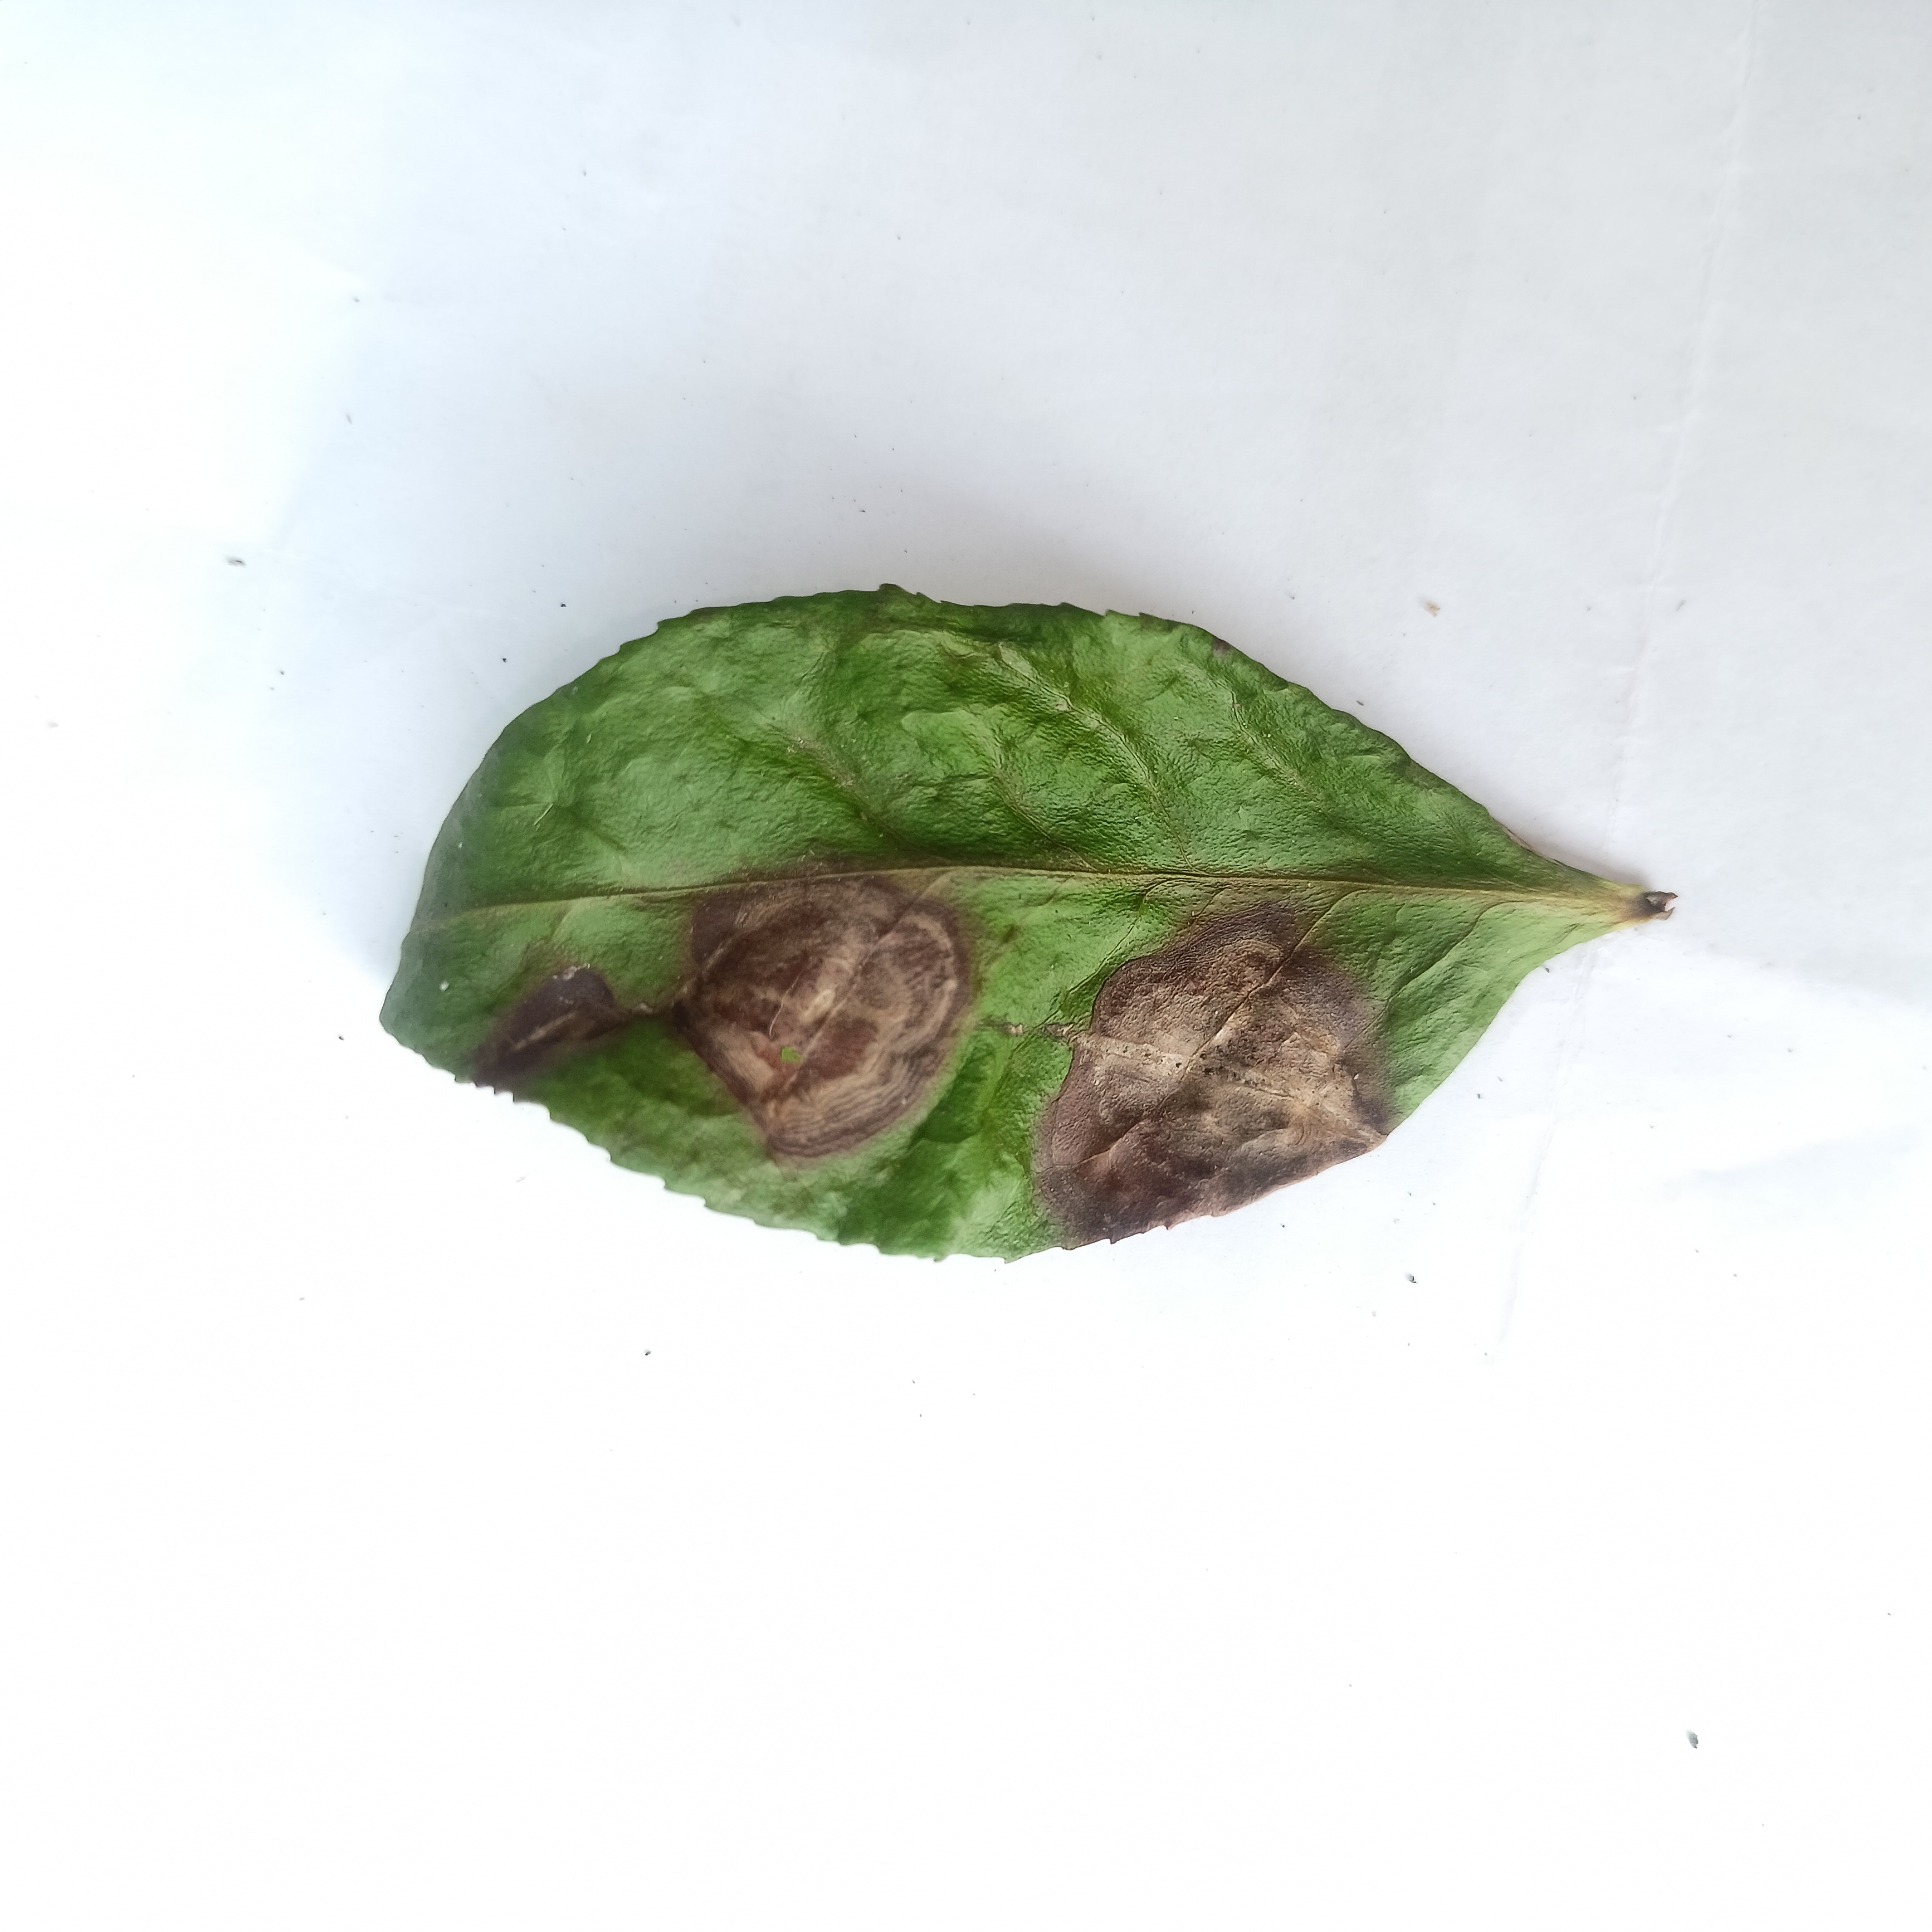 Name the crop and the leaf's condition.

tea, brown blight
